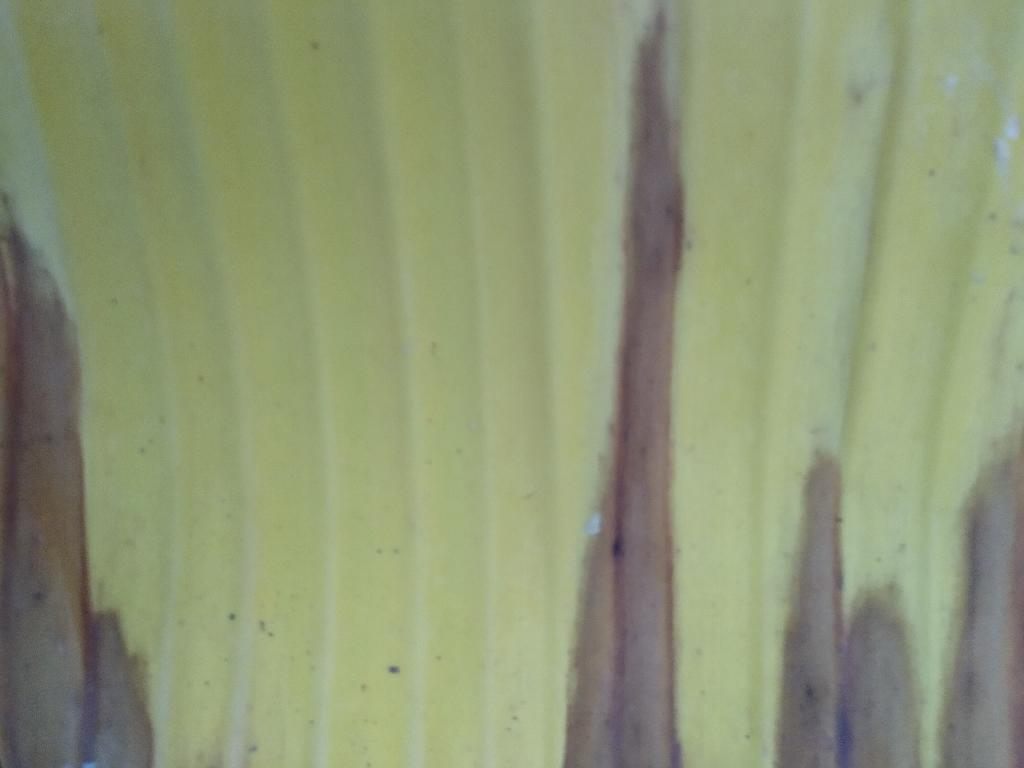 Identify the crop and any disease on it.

banana, fusarium wilt race 1
